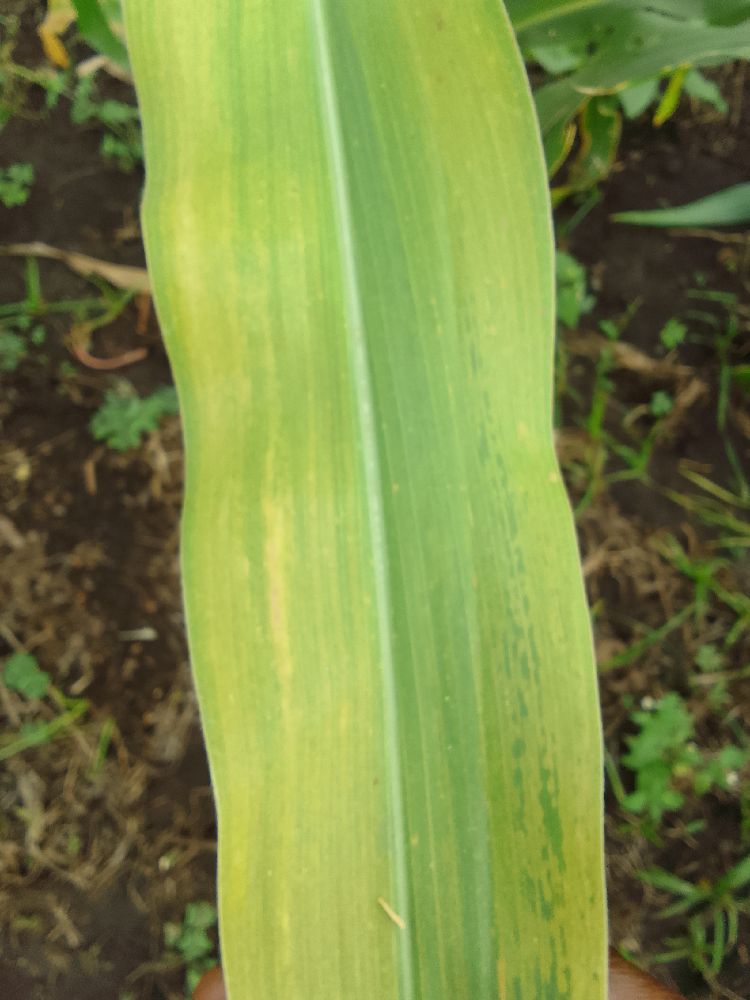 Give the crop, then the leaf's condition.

maize, maize lethal necrosis
